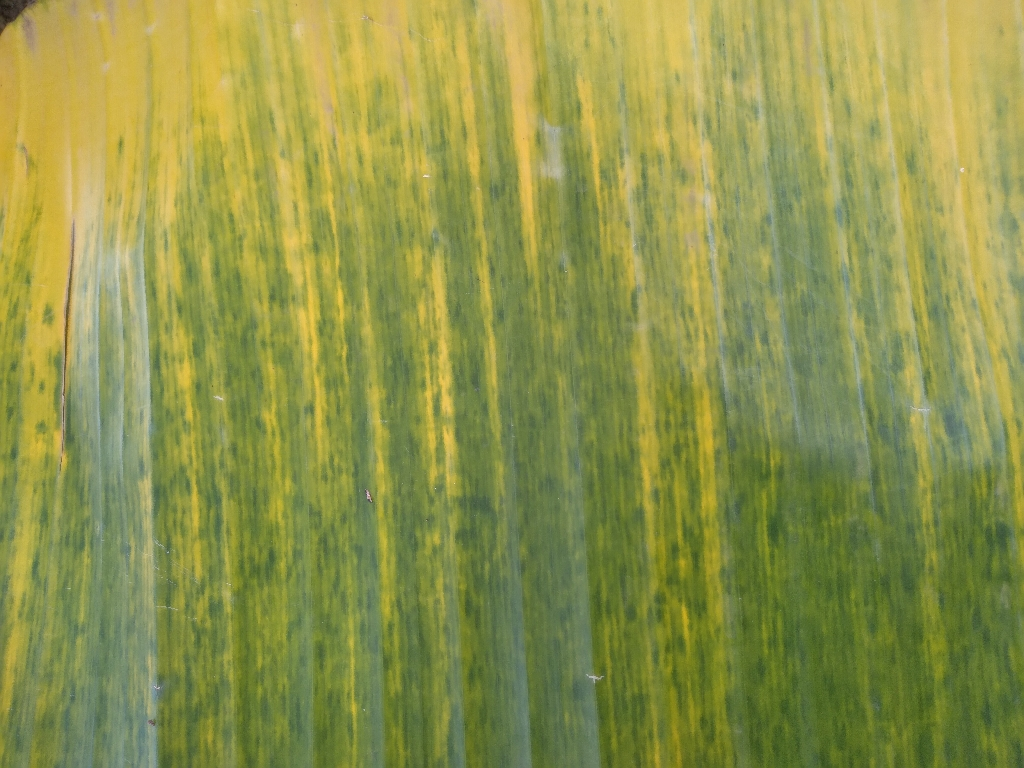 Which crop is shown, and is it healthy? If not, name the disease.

banana, fusarium wilt race 1
